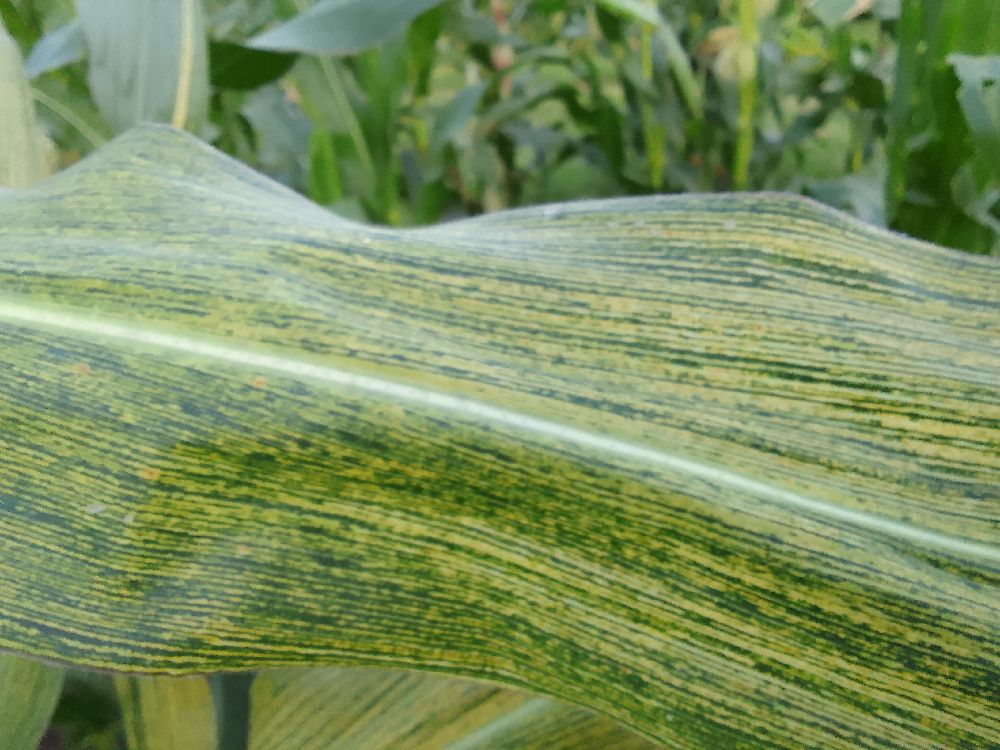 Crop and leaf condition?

maize, maize streak virus
